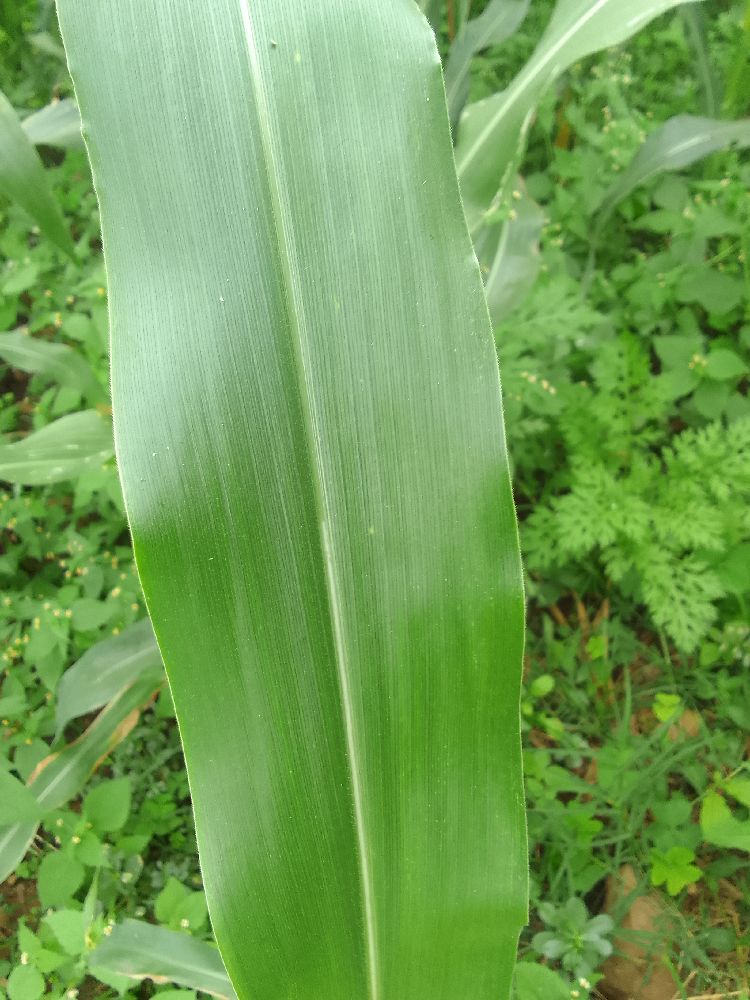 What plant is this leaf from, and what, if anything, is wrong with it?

maize, healthy
